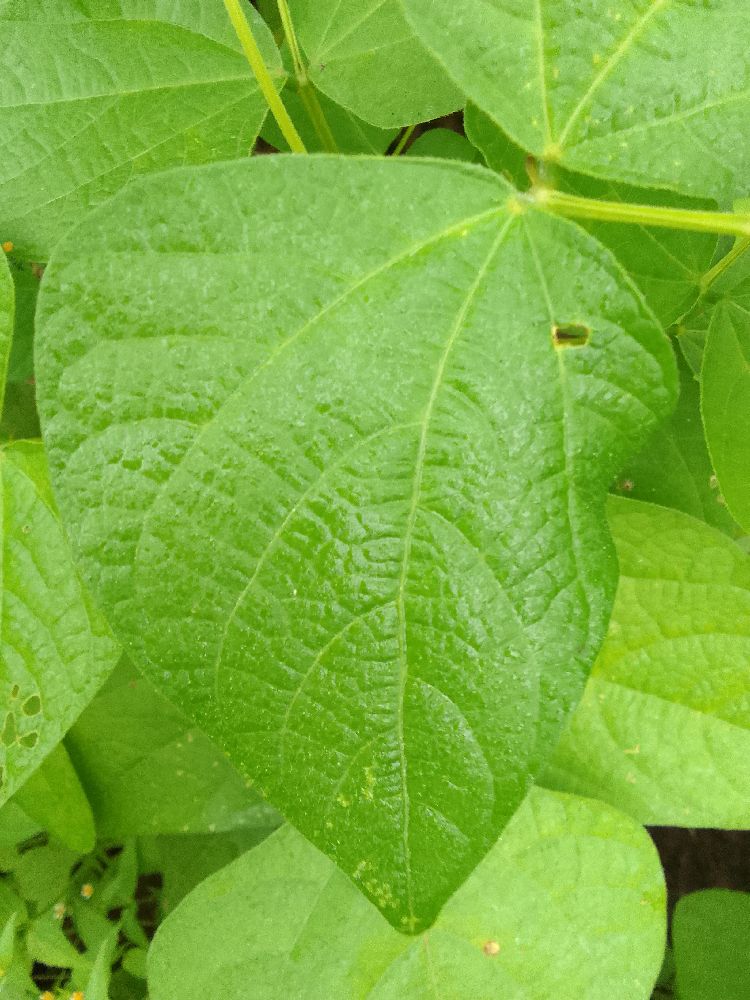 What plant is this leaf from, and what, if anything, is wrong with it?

common bean, healthy
